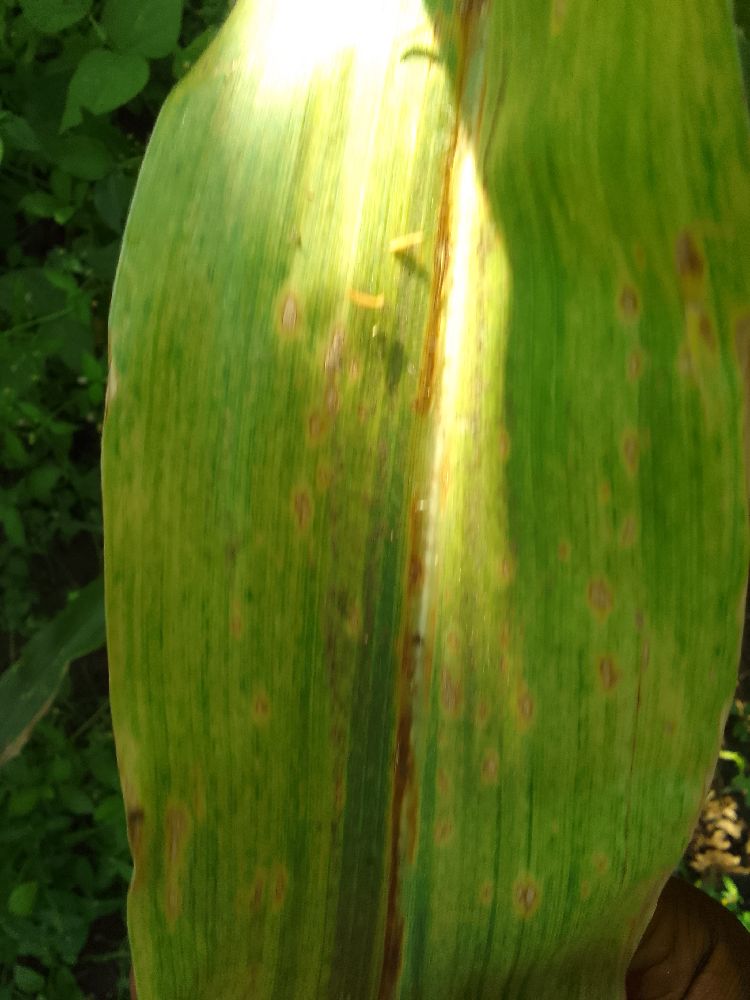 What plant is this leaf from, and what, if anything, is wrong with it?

maize, maize lethal necrosis
